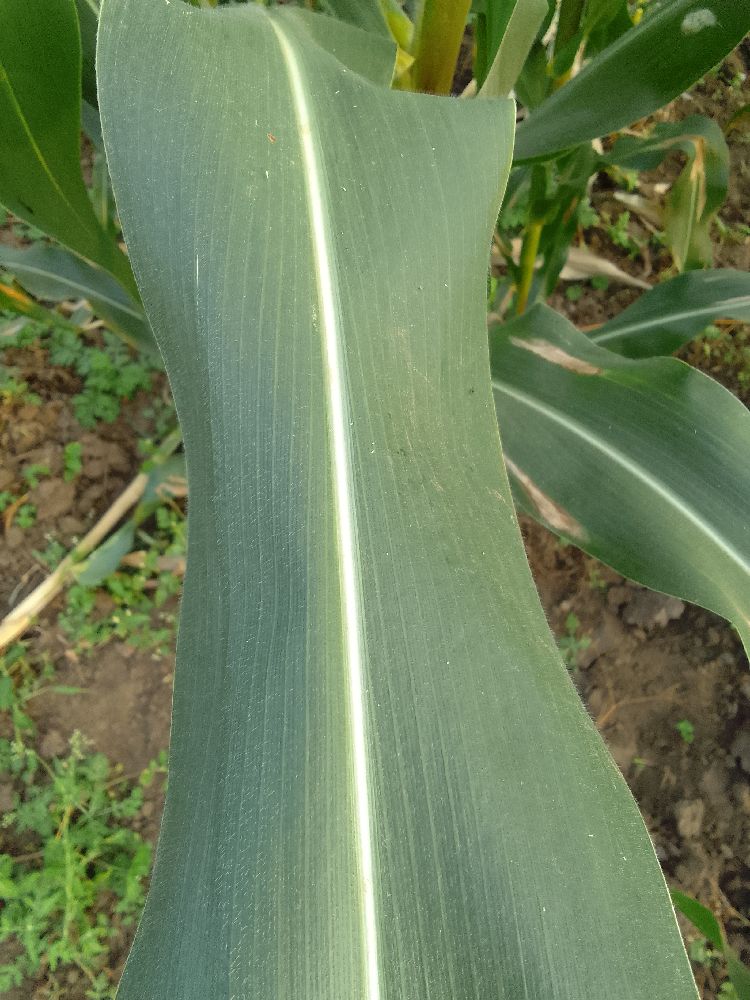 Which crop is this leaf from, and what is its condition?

maize, healthy
